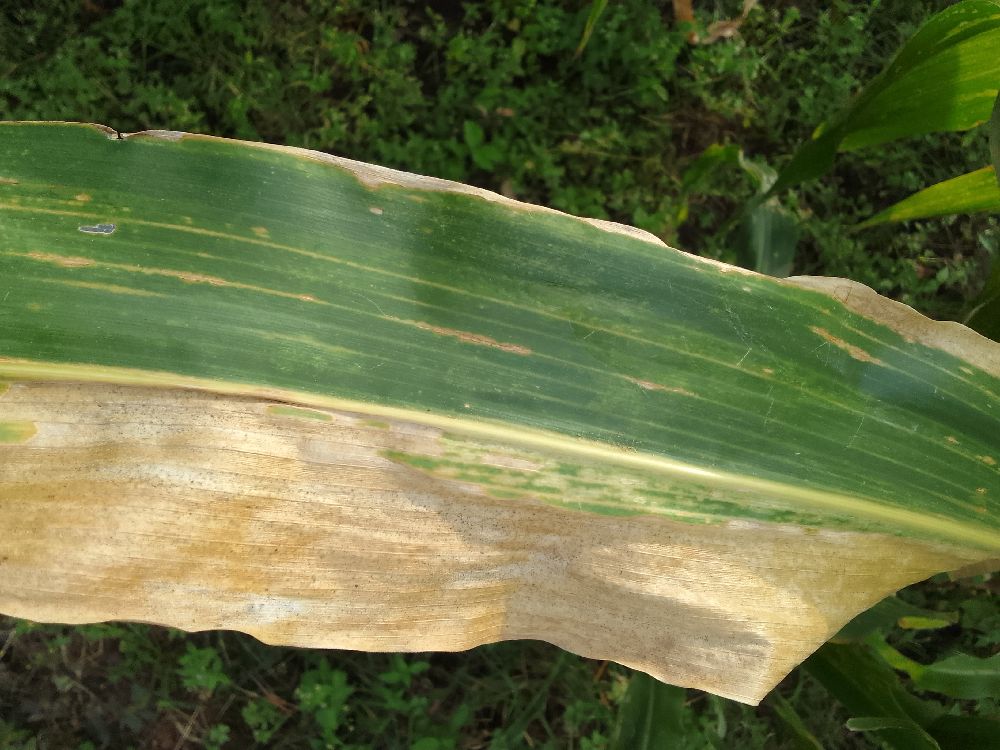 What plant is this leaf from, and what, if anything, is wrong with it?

maize, maize lethal necrosis
